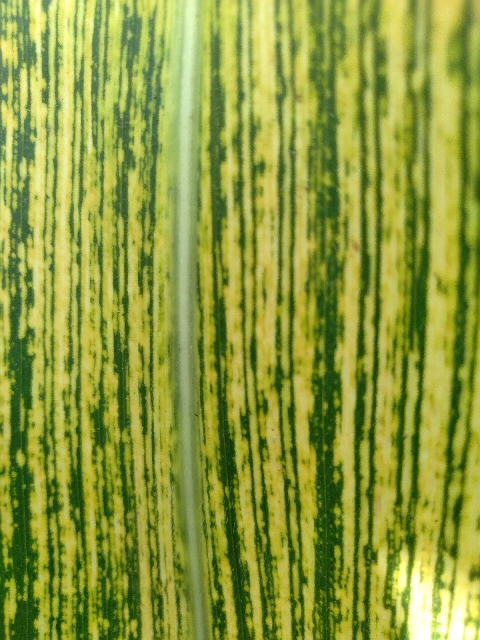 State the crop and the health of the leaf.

maize, maize streak virus
